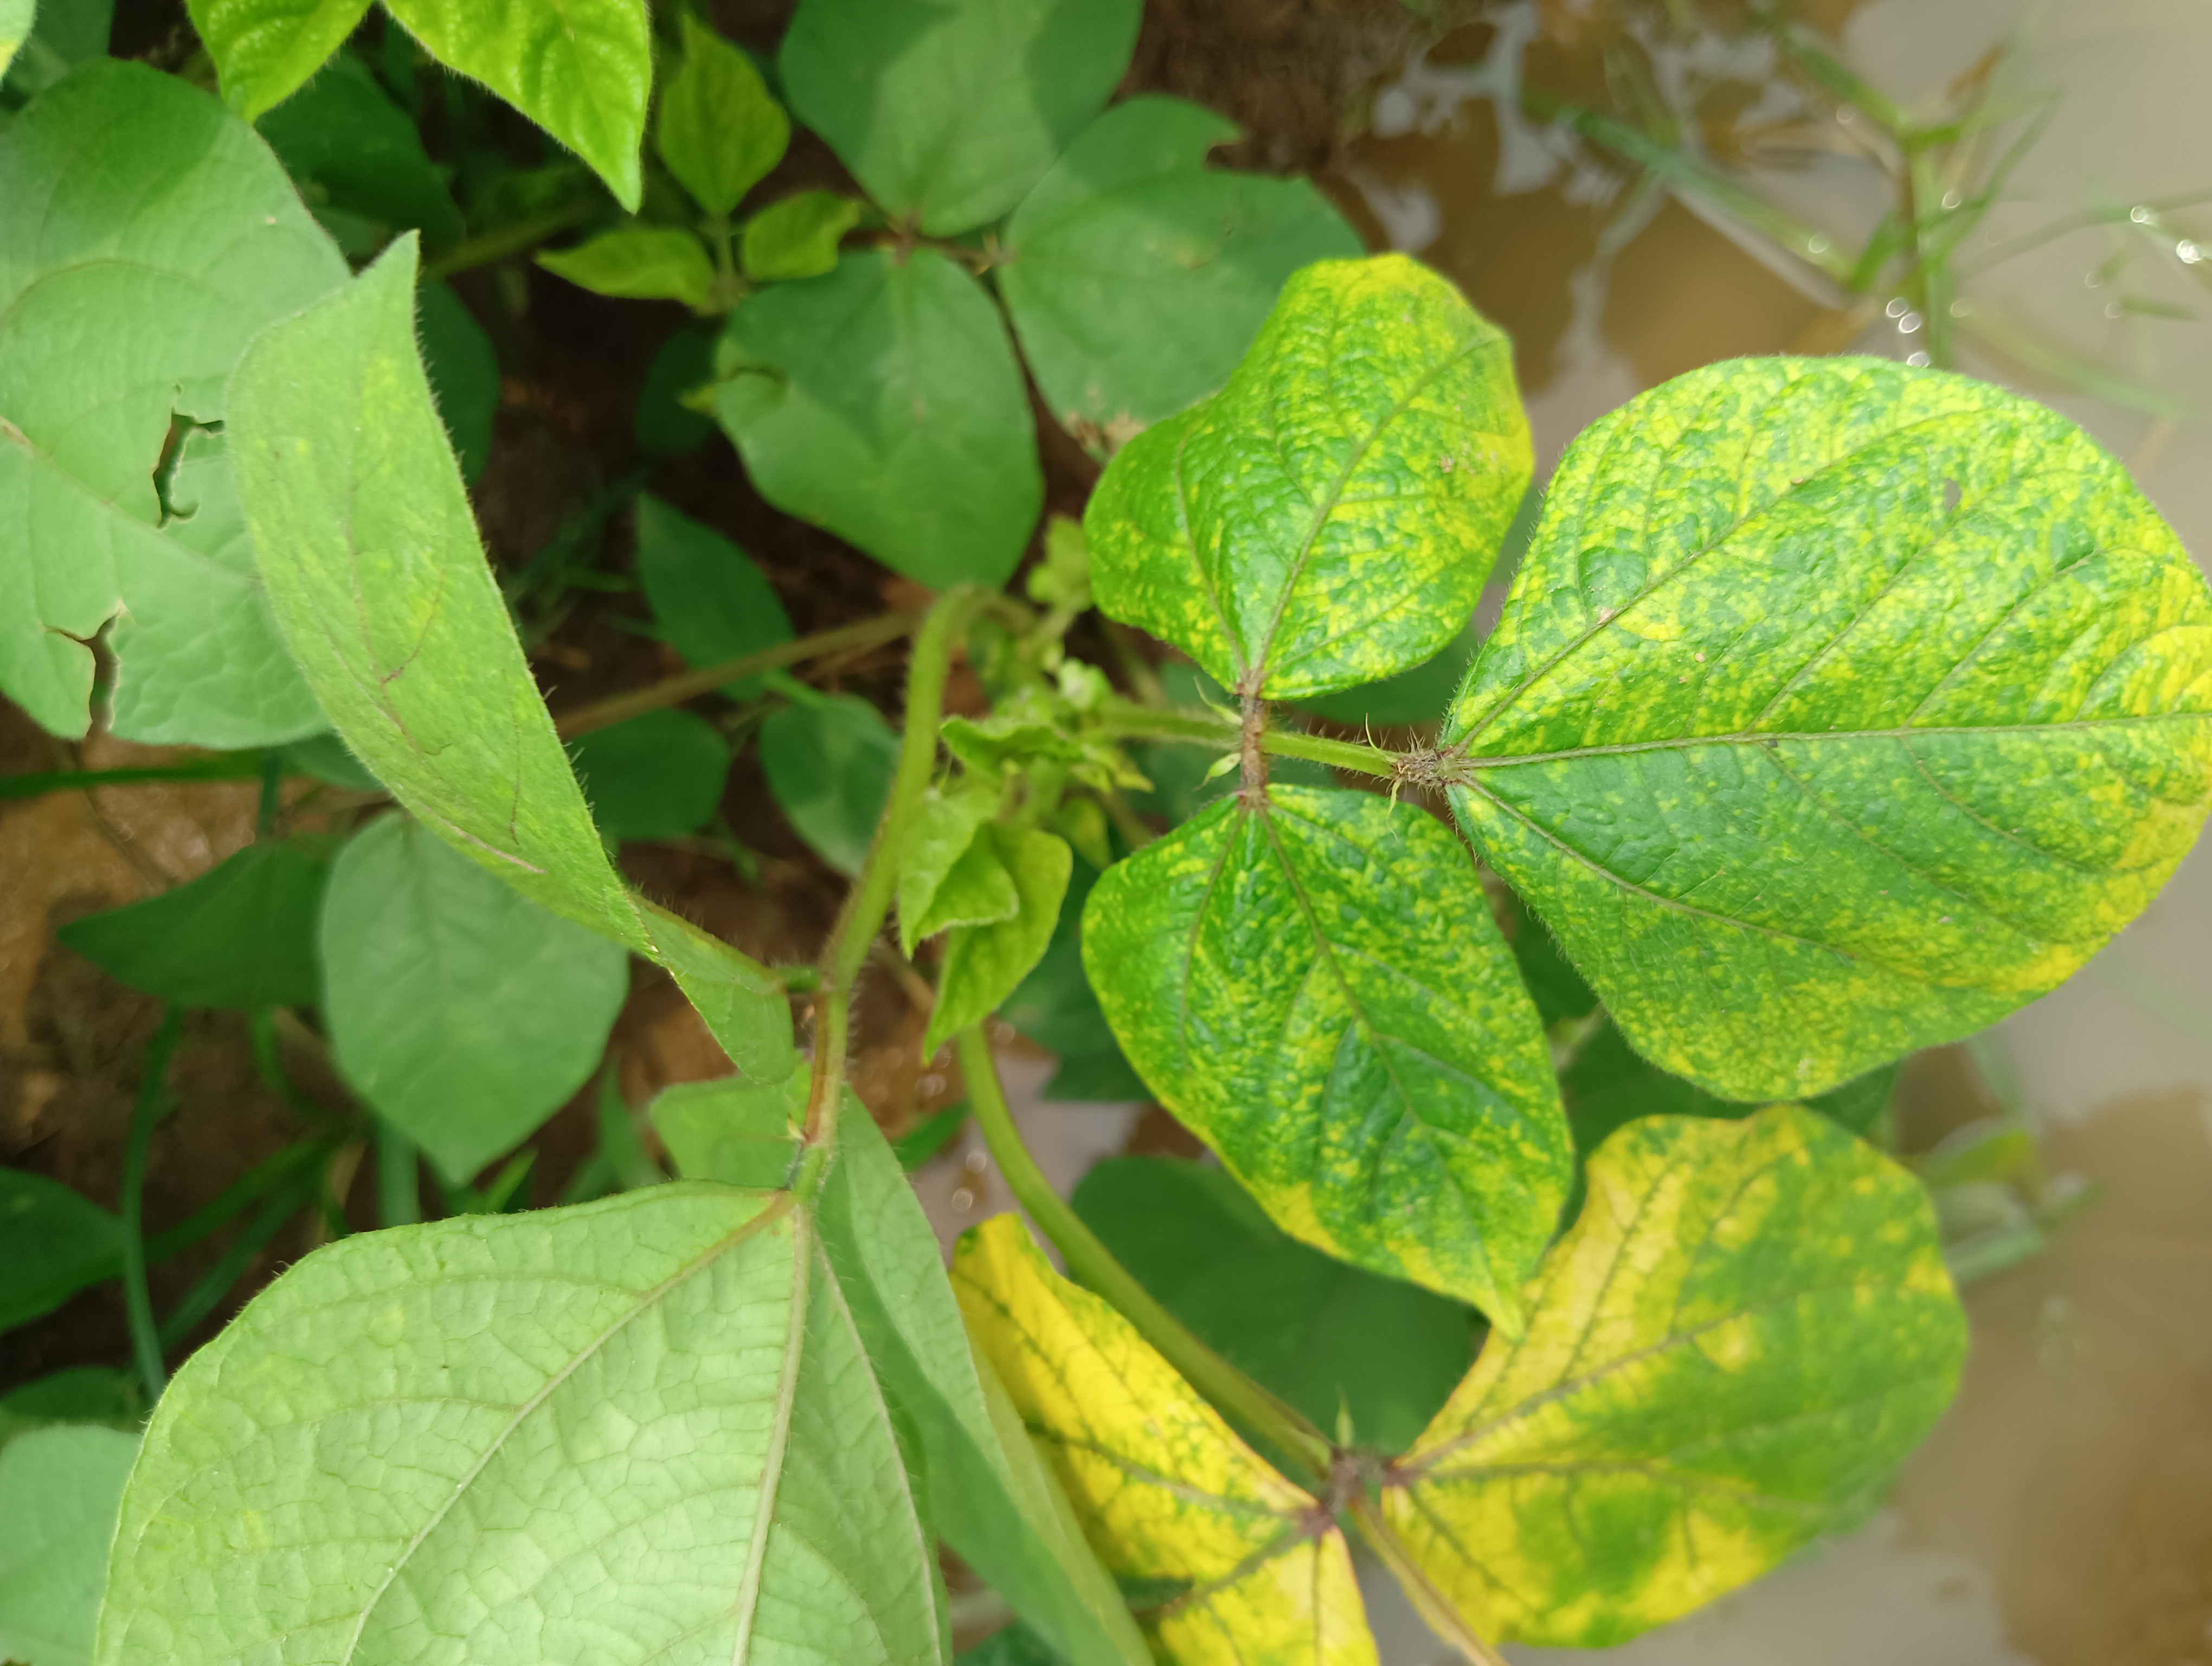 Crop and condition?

mungbean, yellow mosaic
